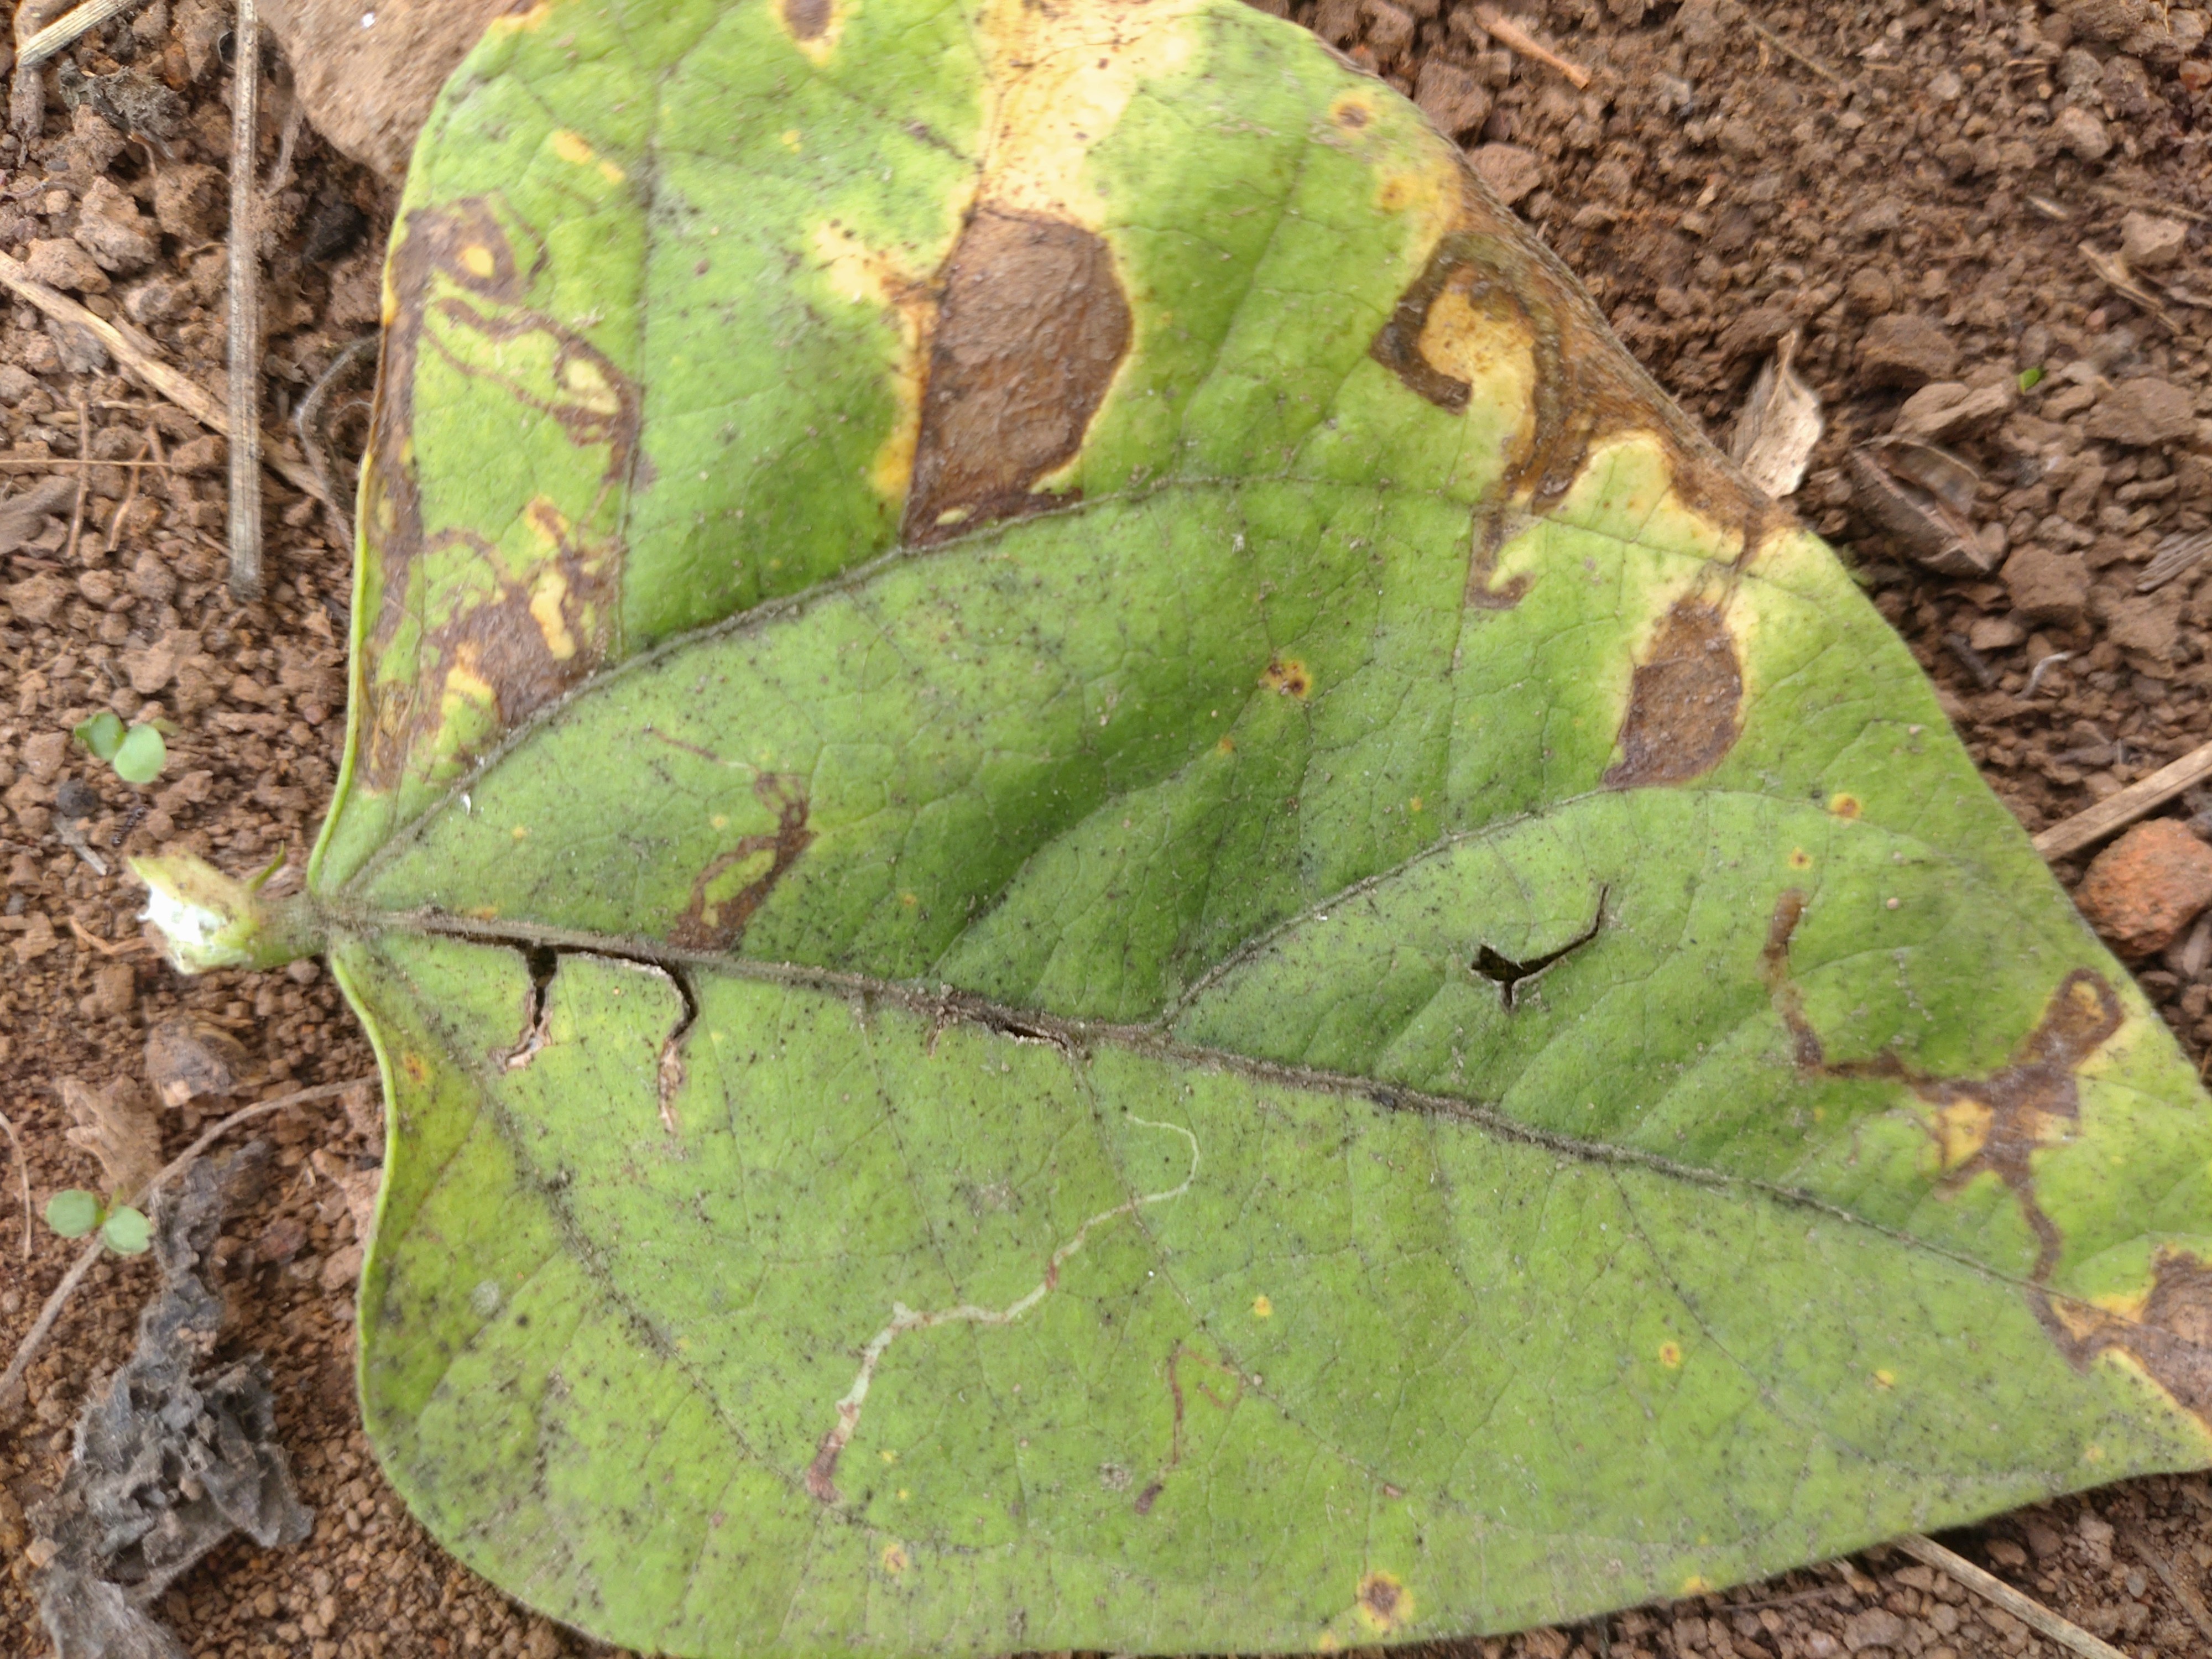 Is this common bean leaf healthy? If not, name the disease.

anthracnose
